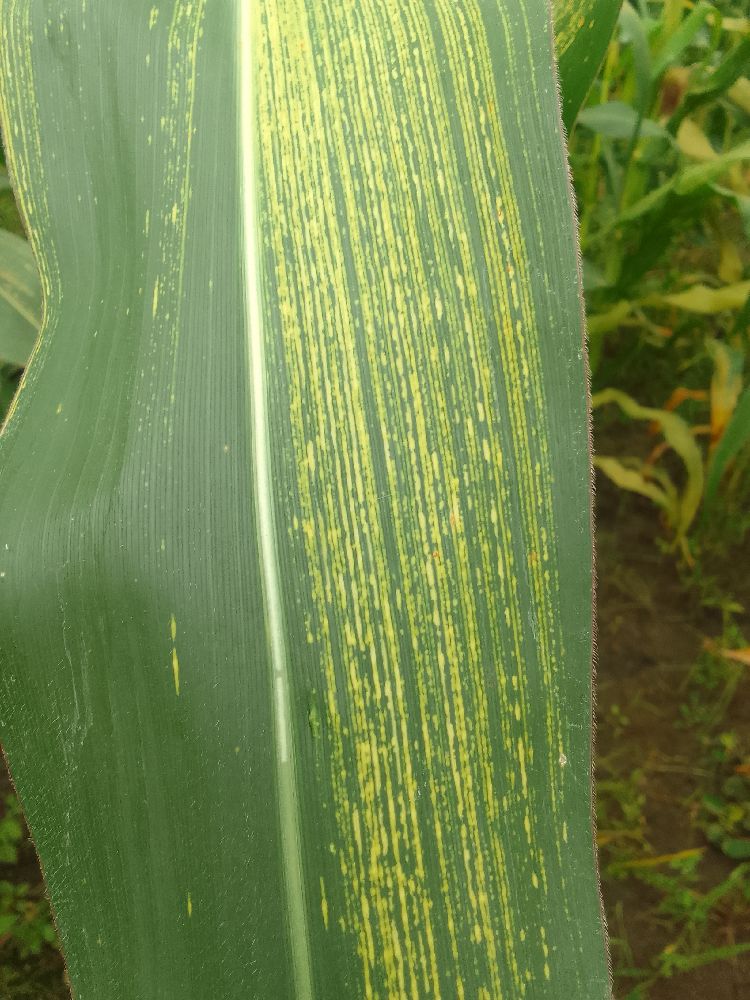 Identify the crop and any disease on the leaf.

maize, maize streak virus
